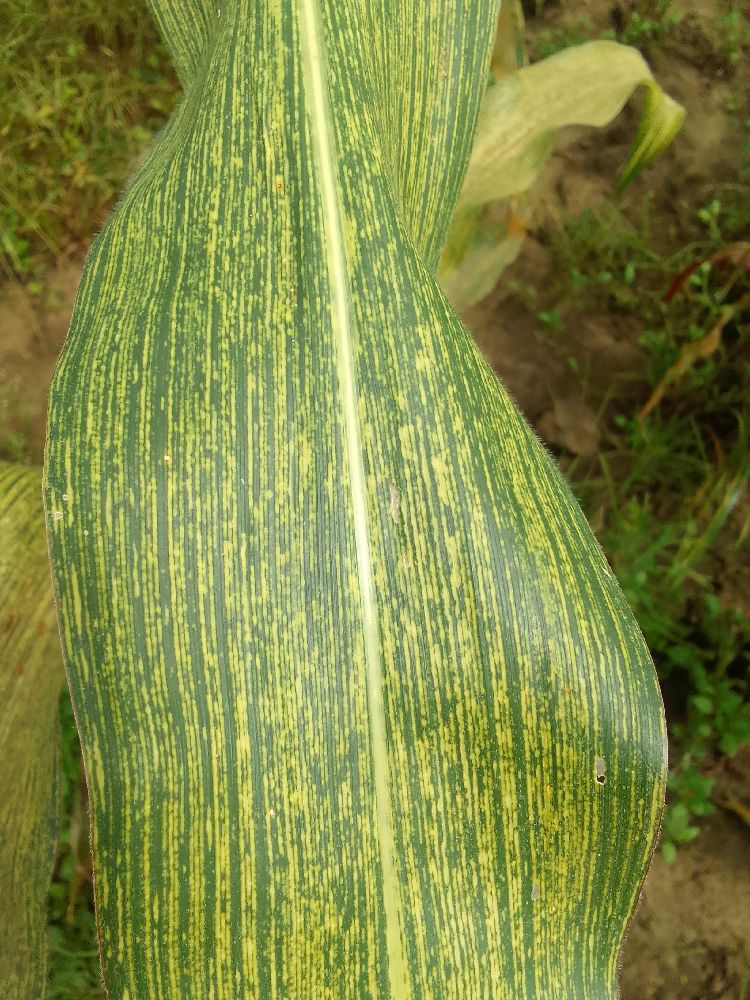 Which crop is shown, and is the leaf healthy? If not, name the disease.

maize, maize streak virus
